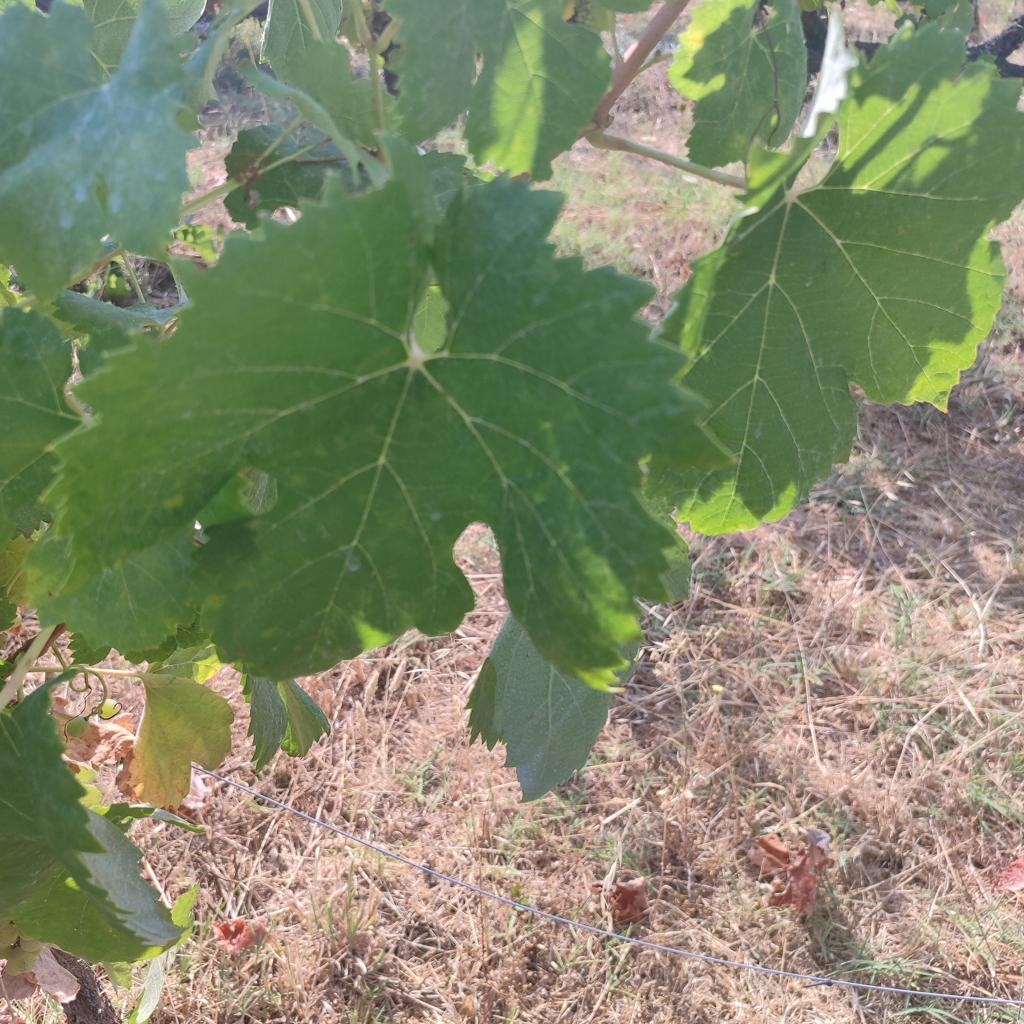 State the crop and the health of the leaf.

grapevine, healthy
